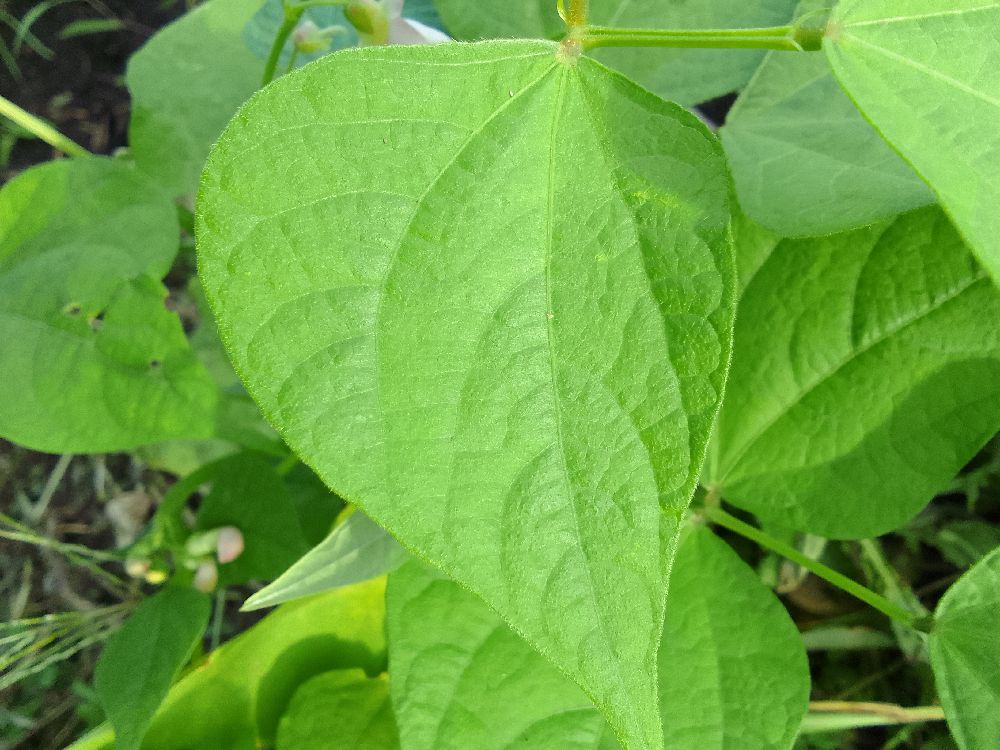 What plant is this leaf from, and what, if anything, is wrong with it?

common bean, healthy
